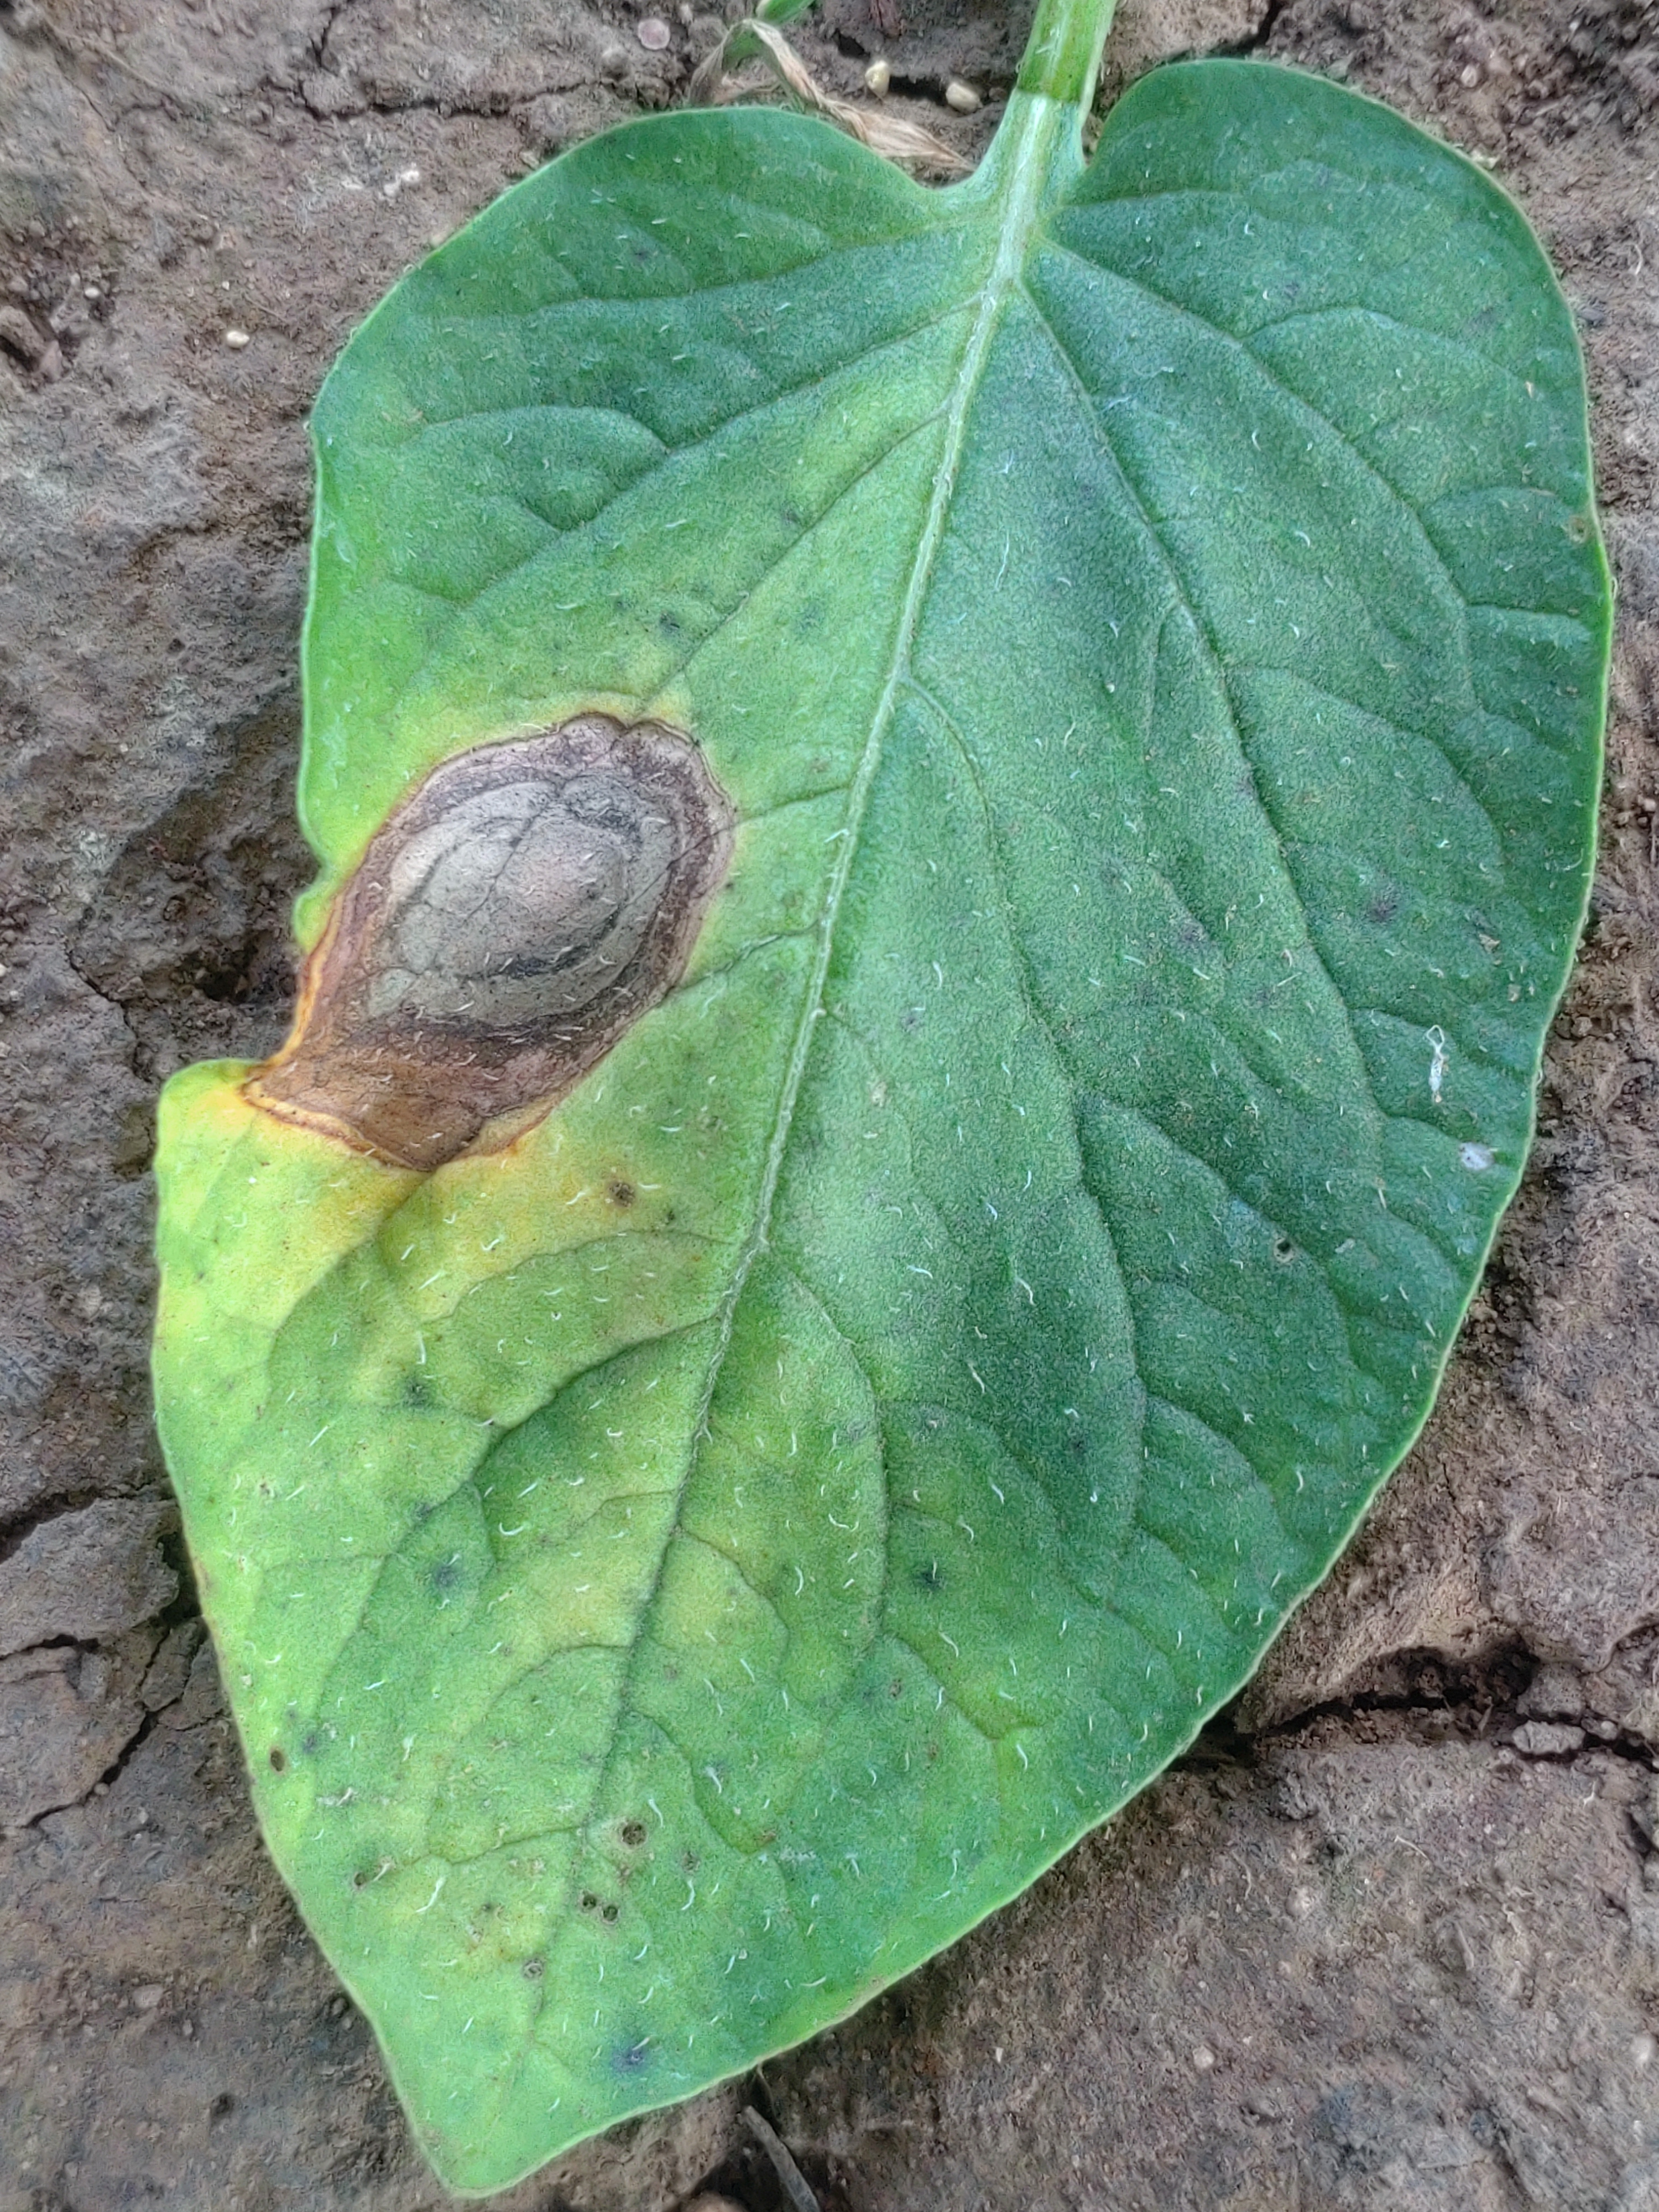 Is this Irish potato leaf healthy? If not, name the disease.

early blight
